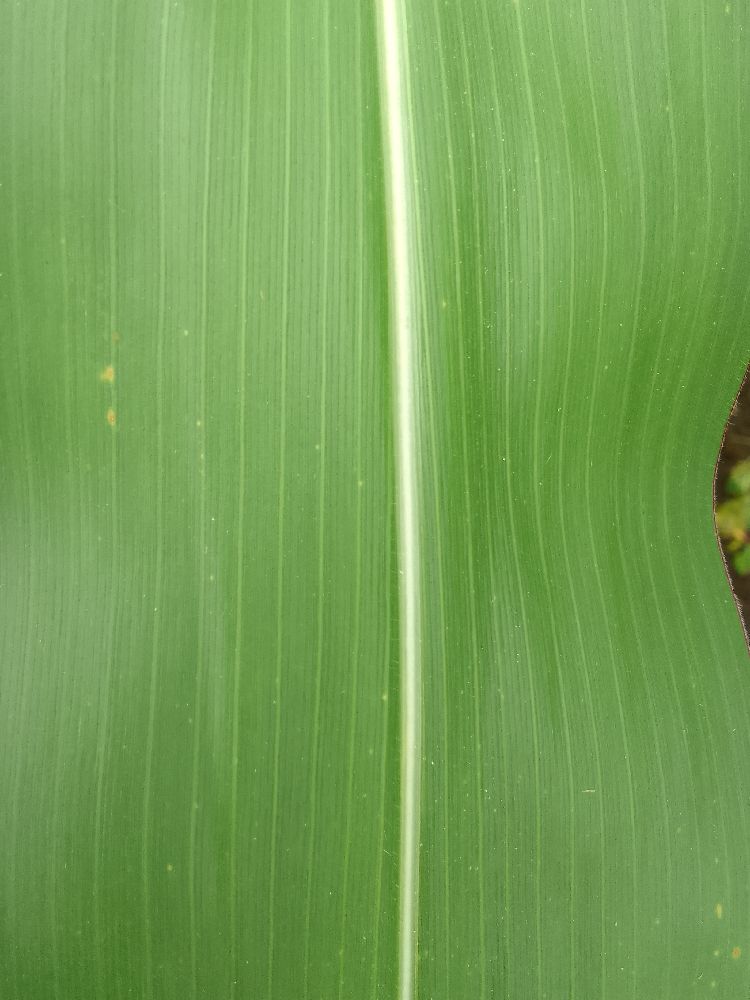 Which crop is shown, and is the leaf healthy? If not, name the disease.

maize, healthy
